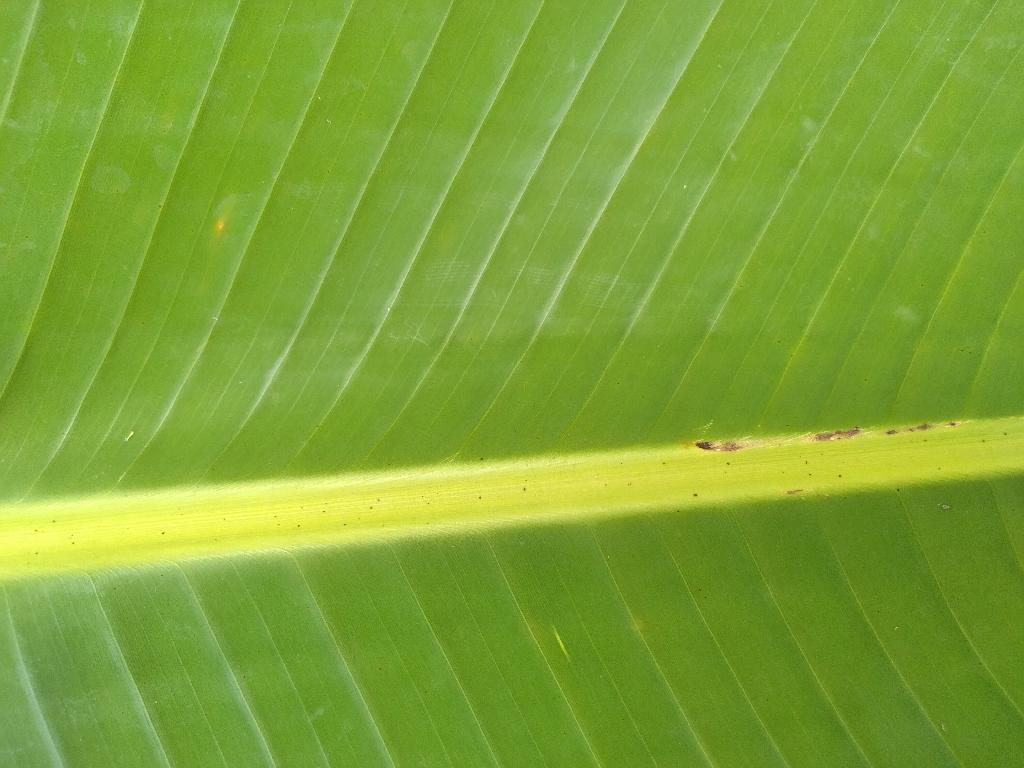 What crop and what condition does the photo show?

banana, healthy
